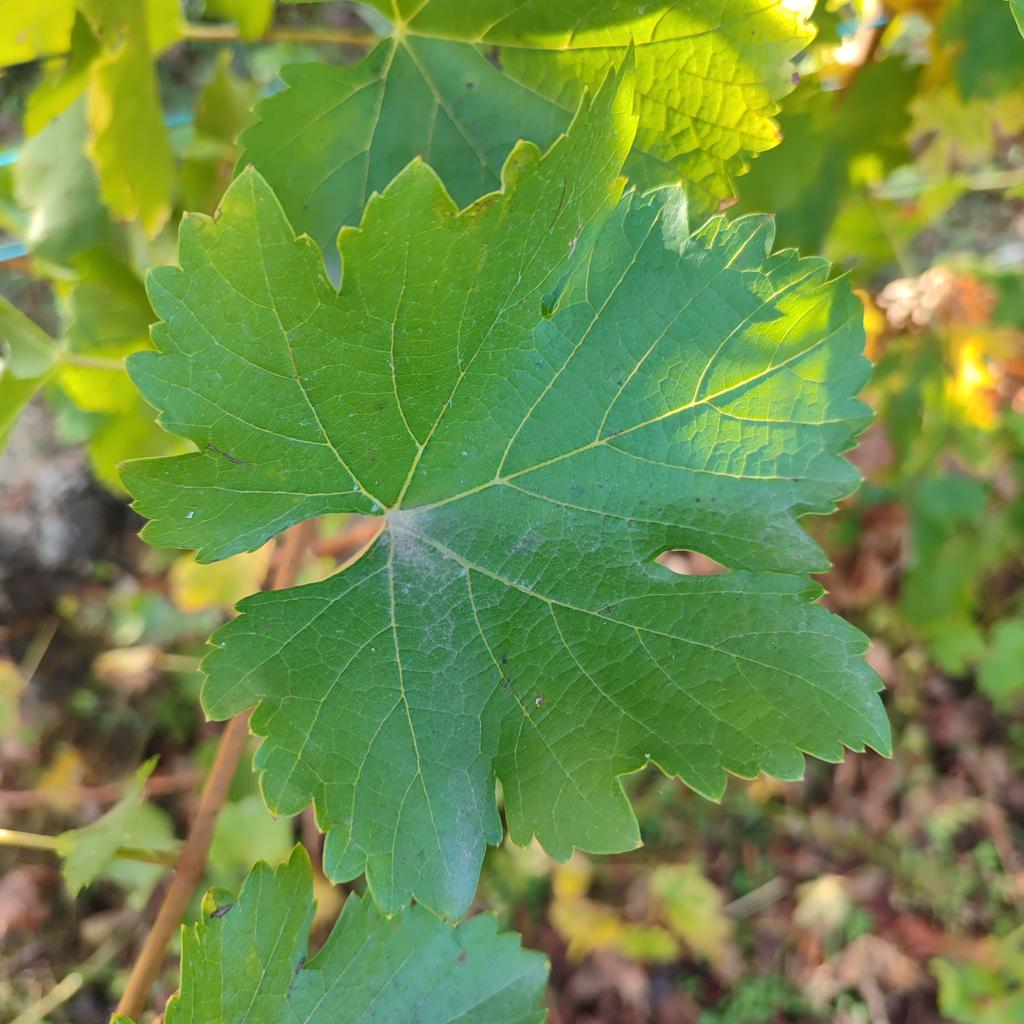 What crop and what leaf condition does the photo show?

grapevine, powdery mildew
